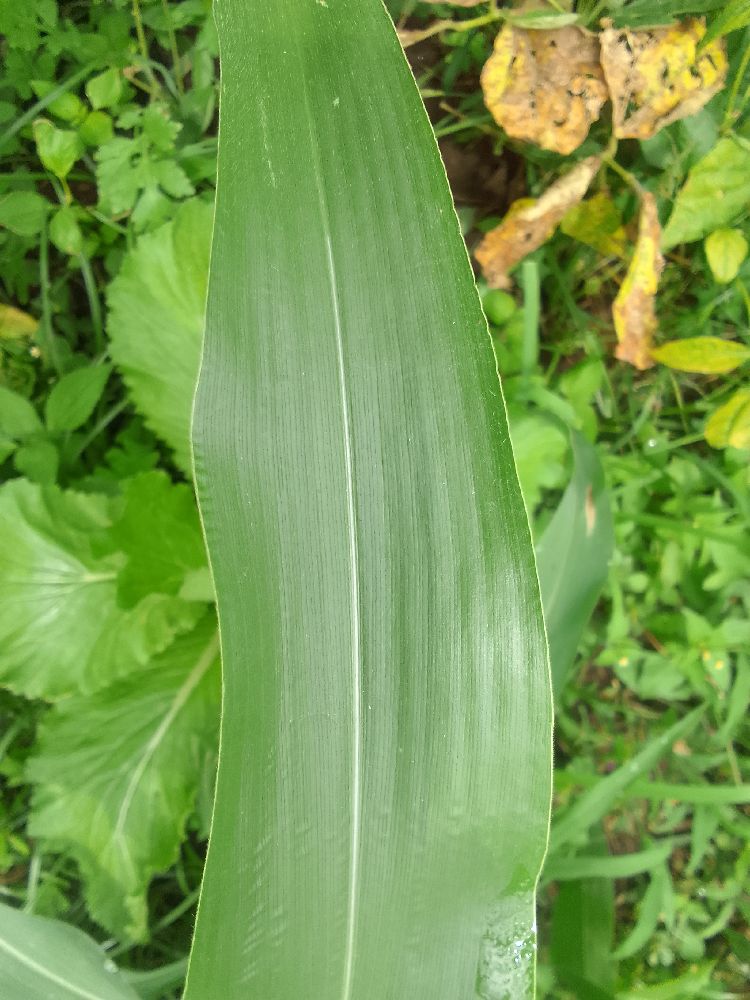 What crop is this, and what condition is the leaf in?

maize, healthy
